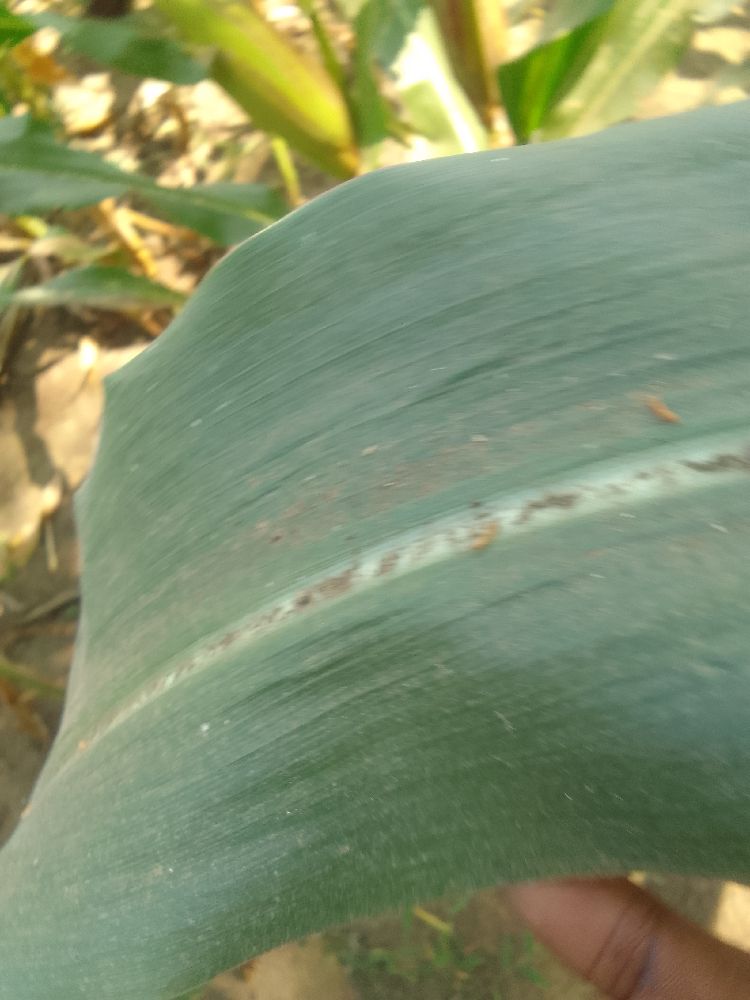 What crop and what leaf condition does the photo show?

maize, healthy
